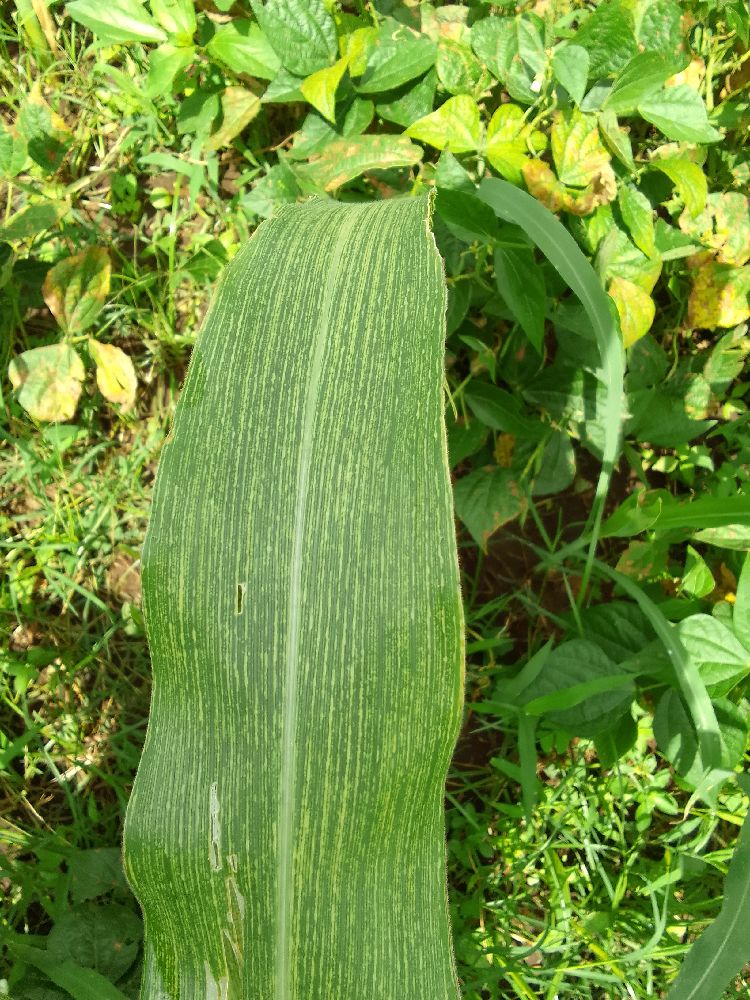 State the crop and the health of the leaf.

maize, maize streak virus
